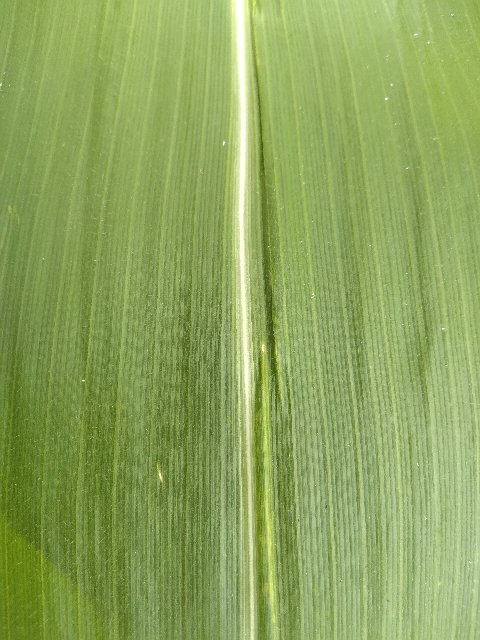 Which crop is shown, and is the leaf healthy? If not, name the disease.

maize, healthy
